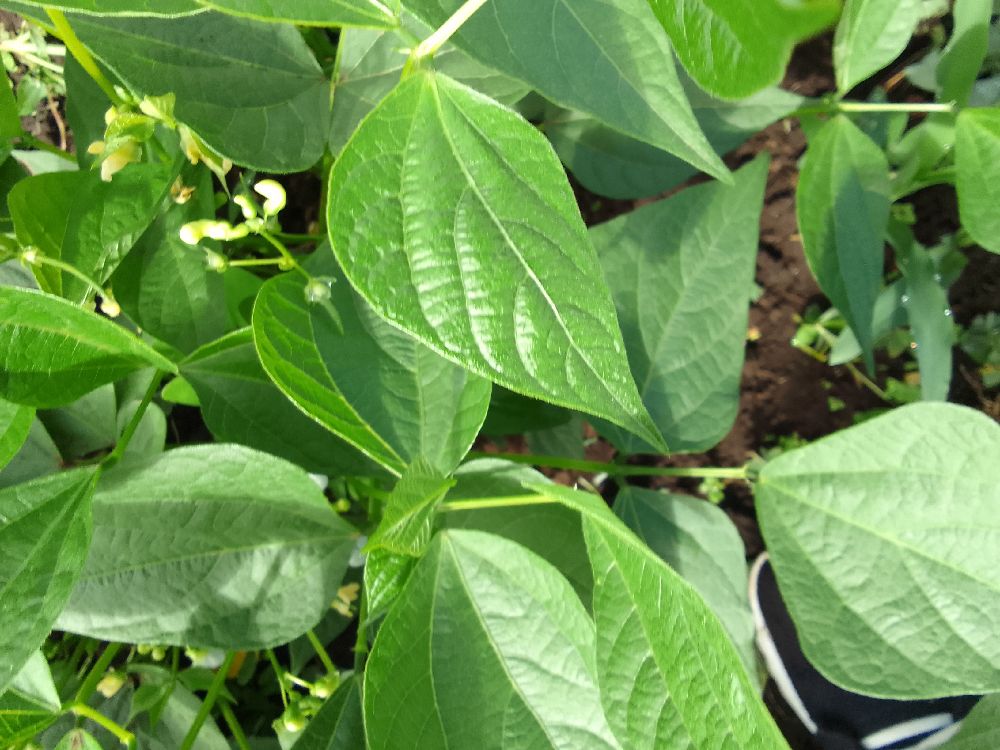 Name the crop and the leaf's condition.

common bean, healthy
